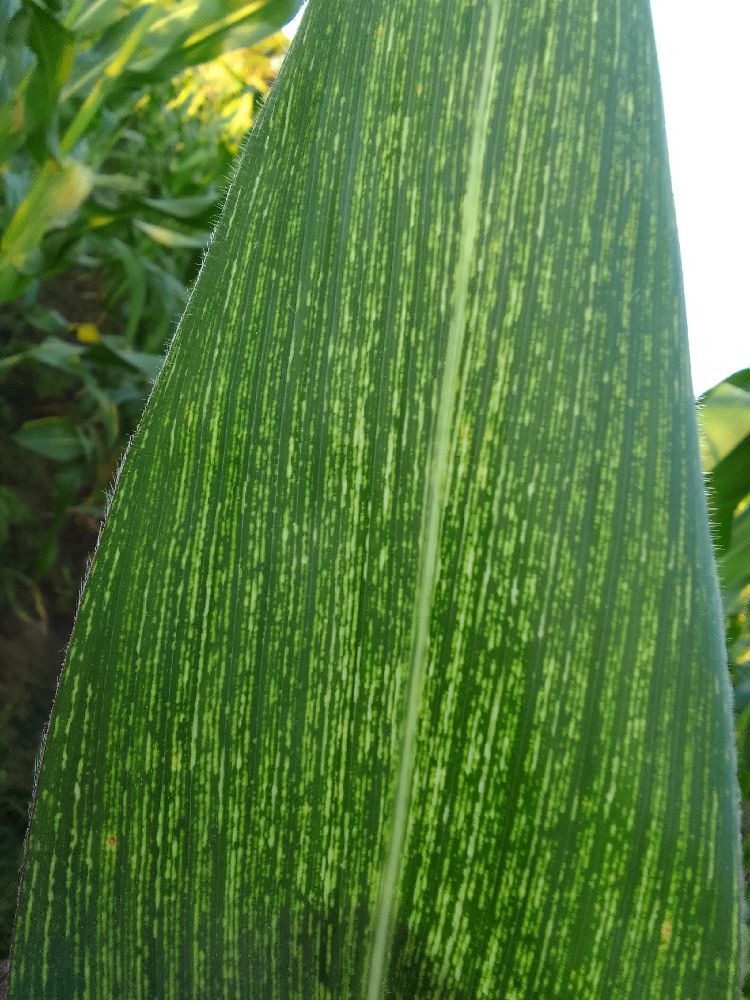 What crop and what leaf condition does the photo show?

maize, maize streak virus
